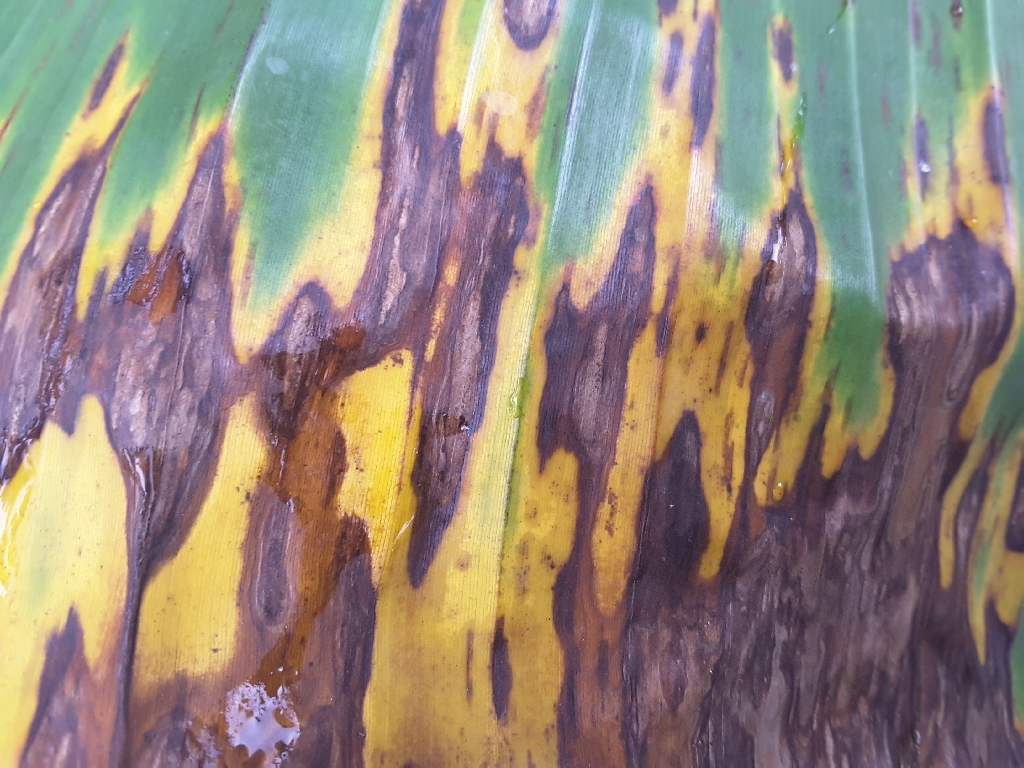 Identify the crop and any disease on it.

banana, black sigatoka
